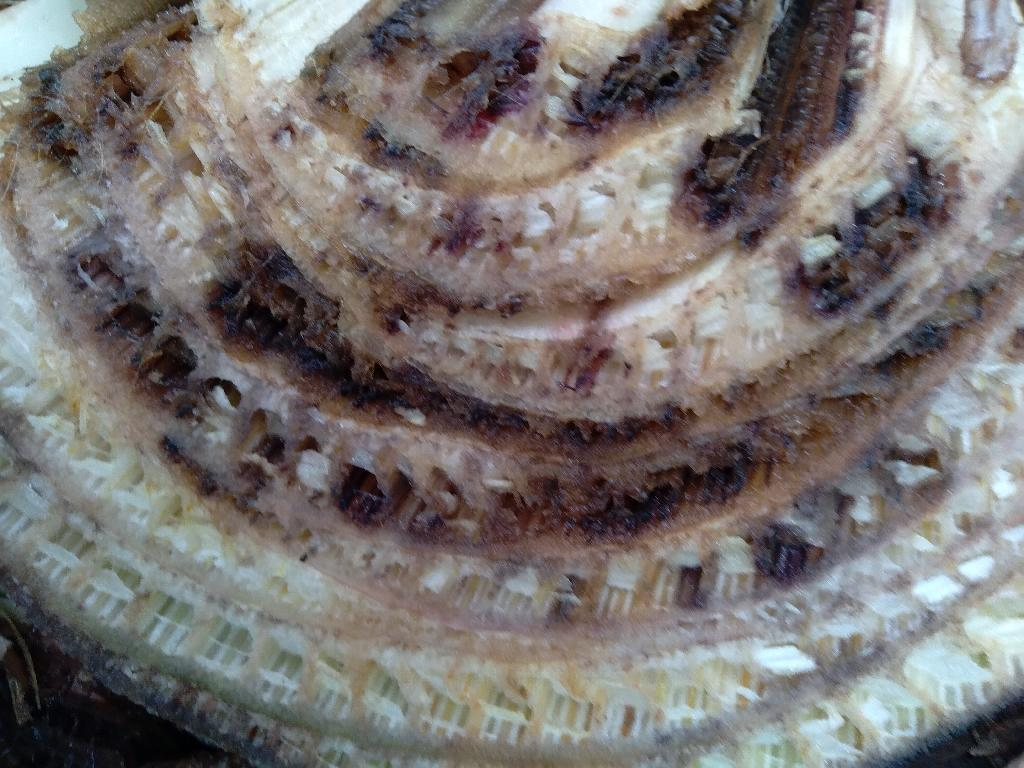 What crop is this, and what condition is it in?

banana, fusarium wilt race 1
